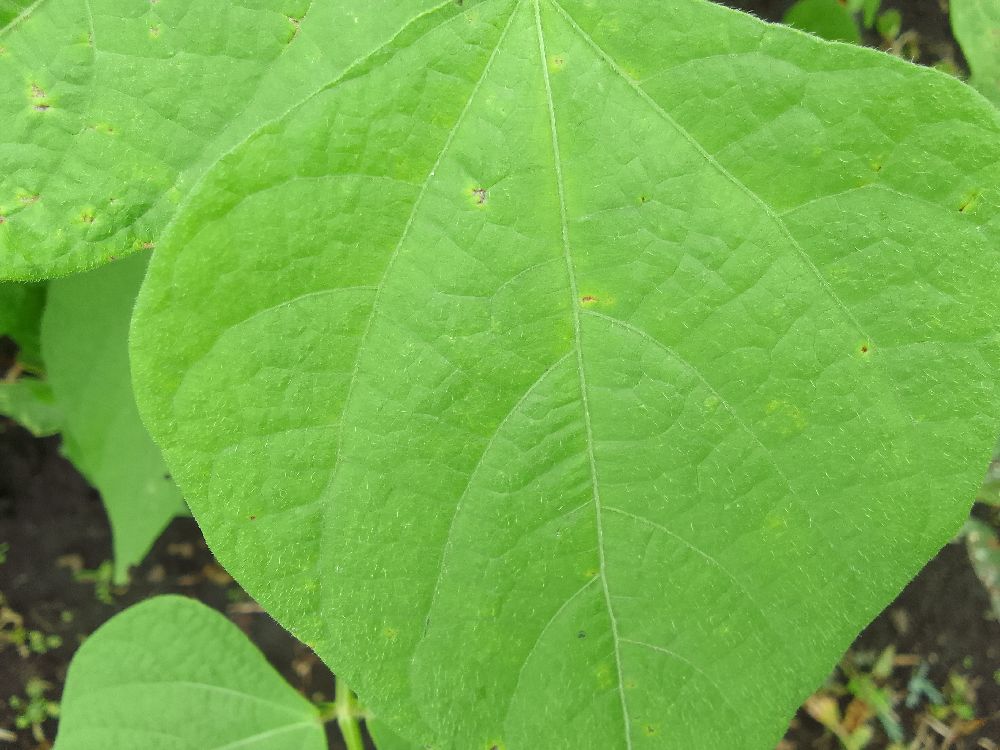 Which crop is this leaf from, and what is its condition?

common bean, healthy
